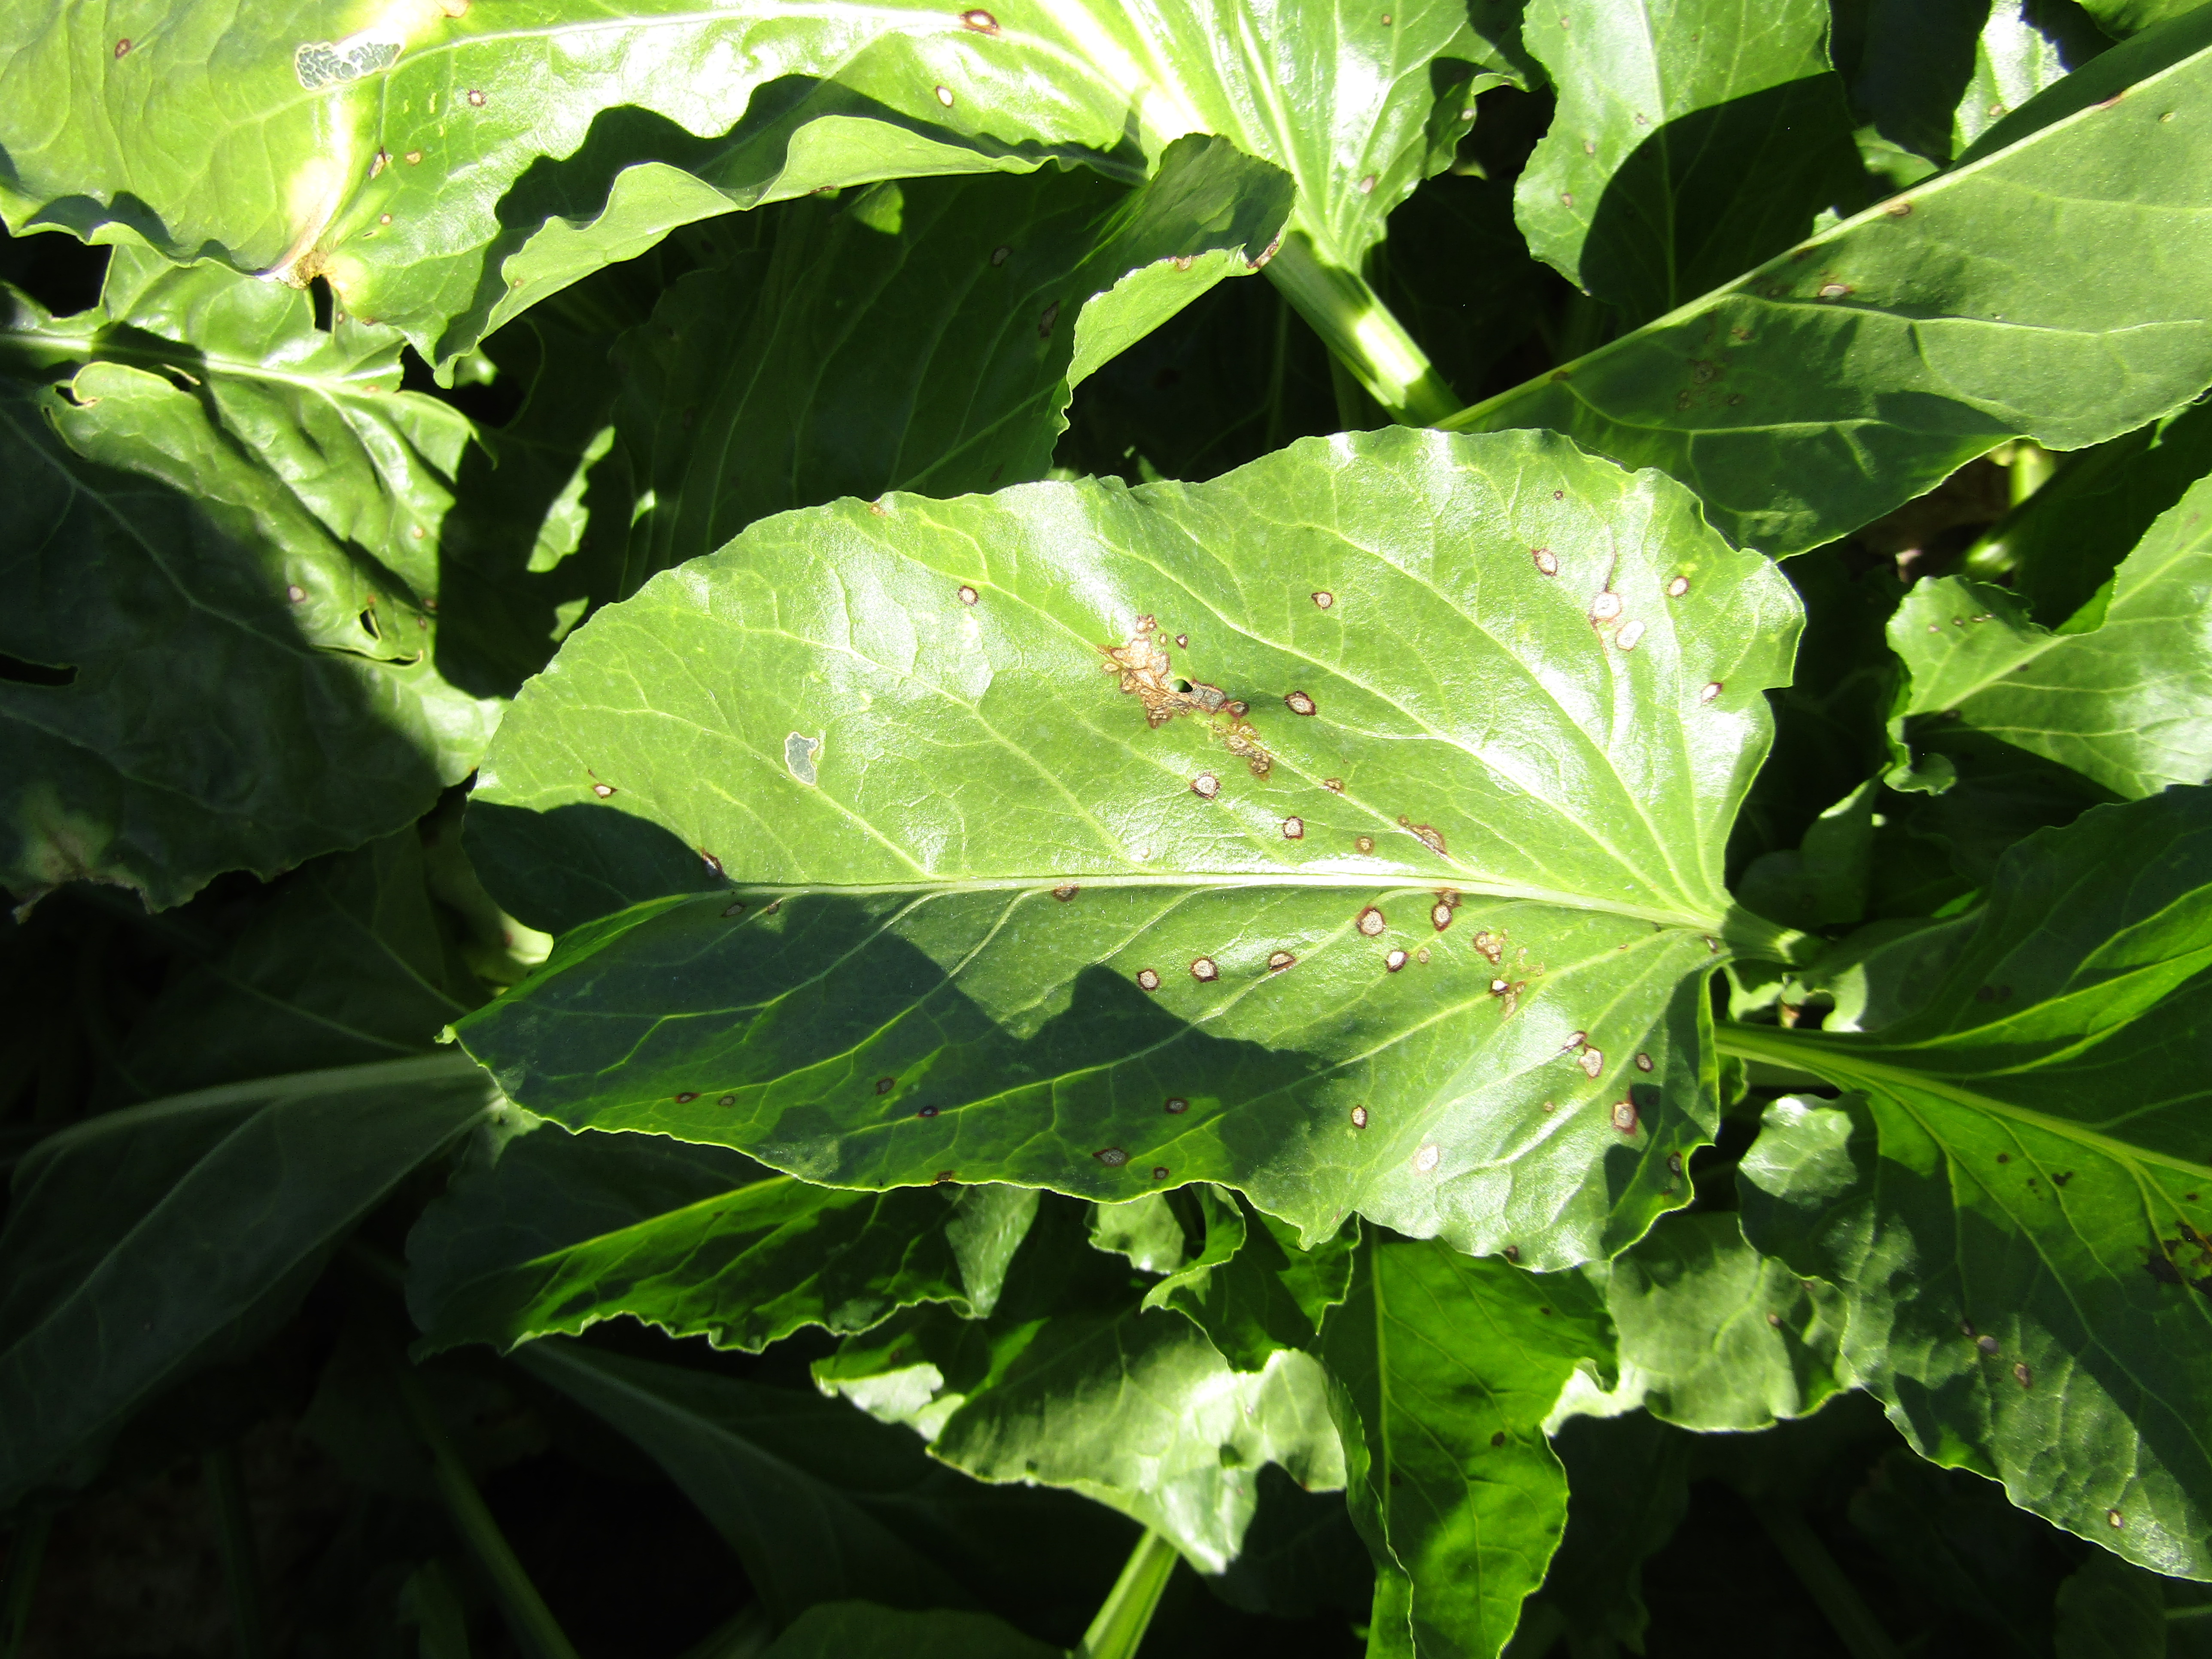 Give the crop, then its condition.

beet, cercospora
